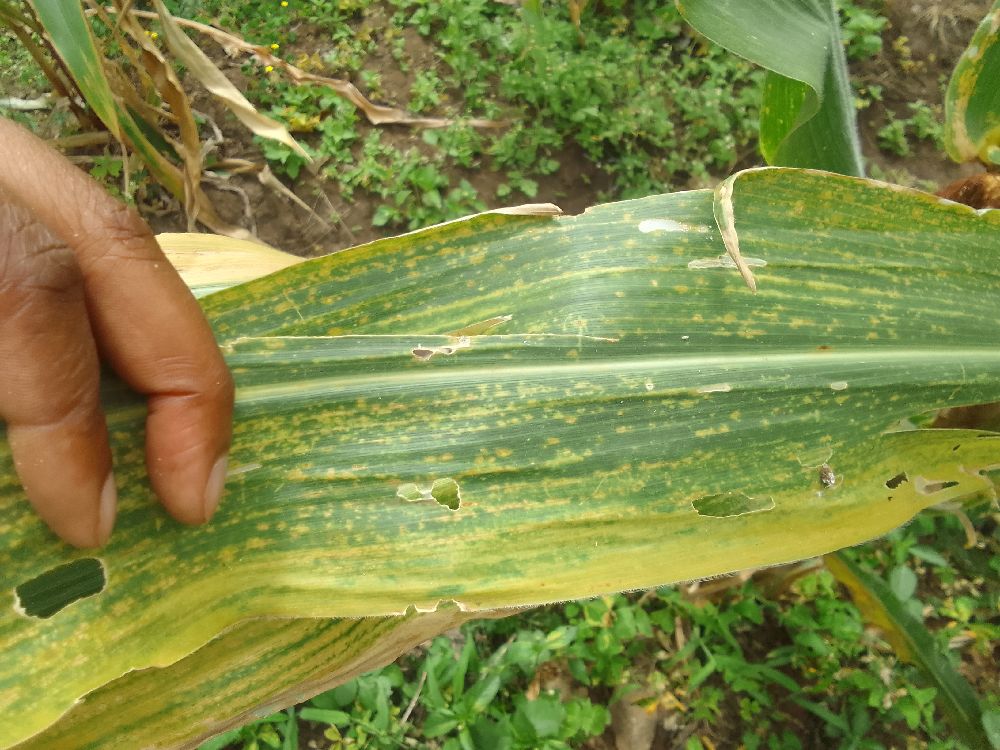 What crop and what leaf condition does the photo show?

maize, maize lethal necrosis
